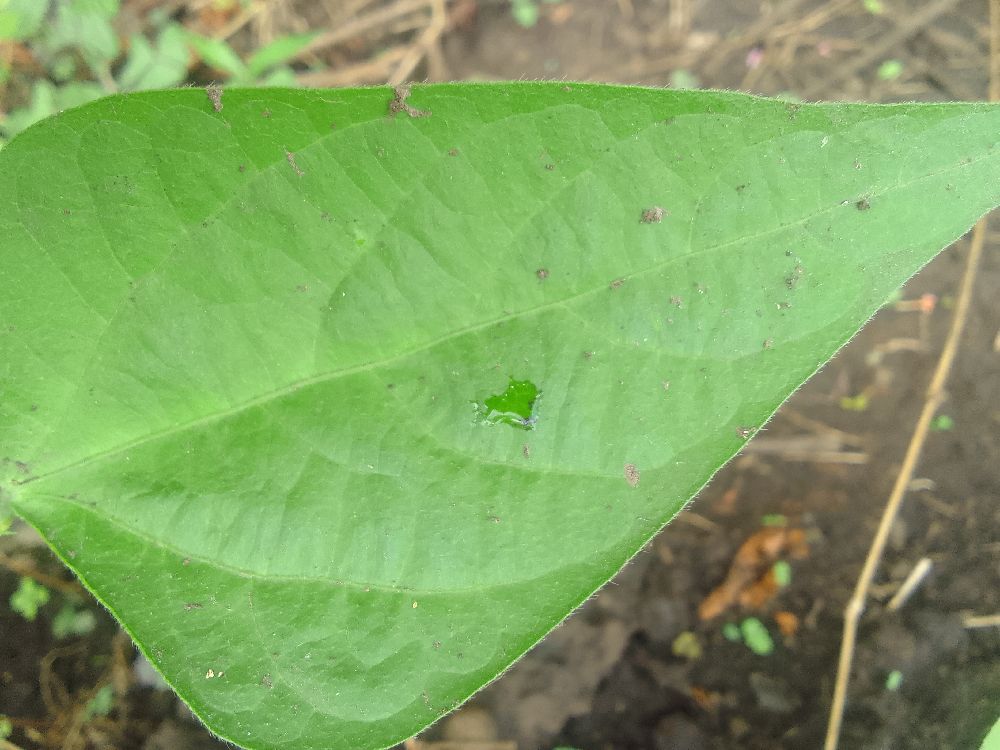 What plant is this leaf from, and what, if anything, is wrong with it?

common bean, healthy
